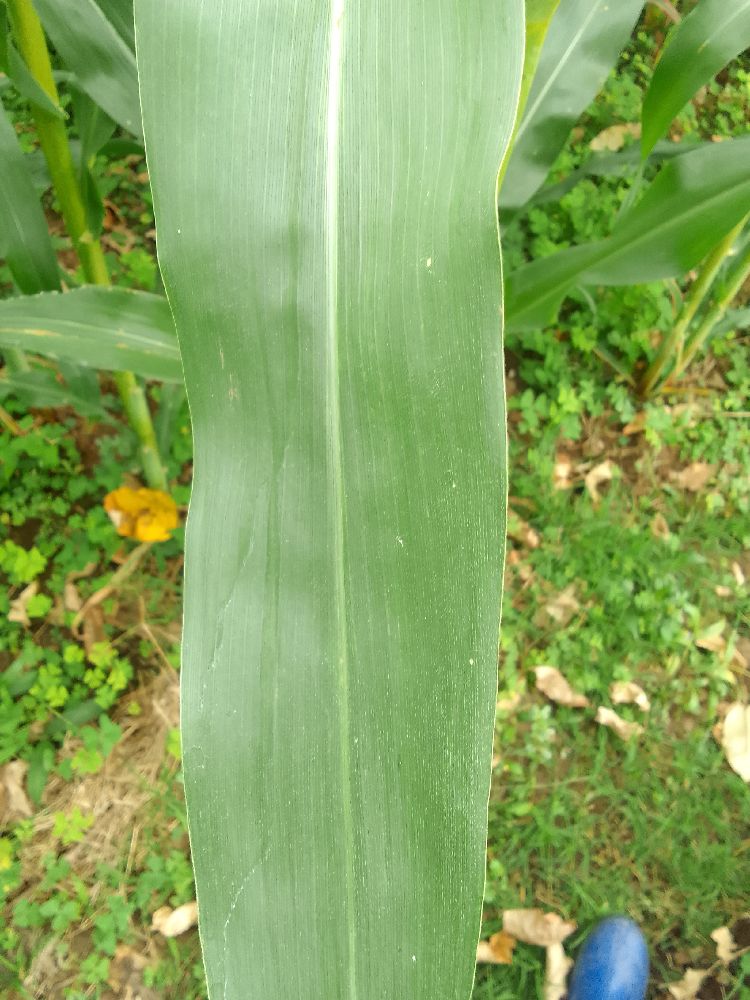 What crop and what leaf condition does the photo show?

maize, healthy
